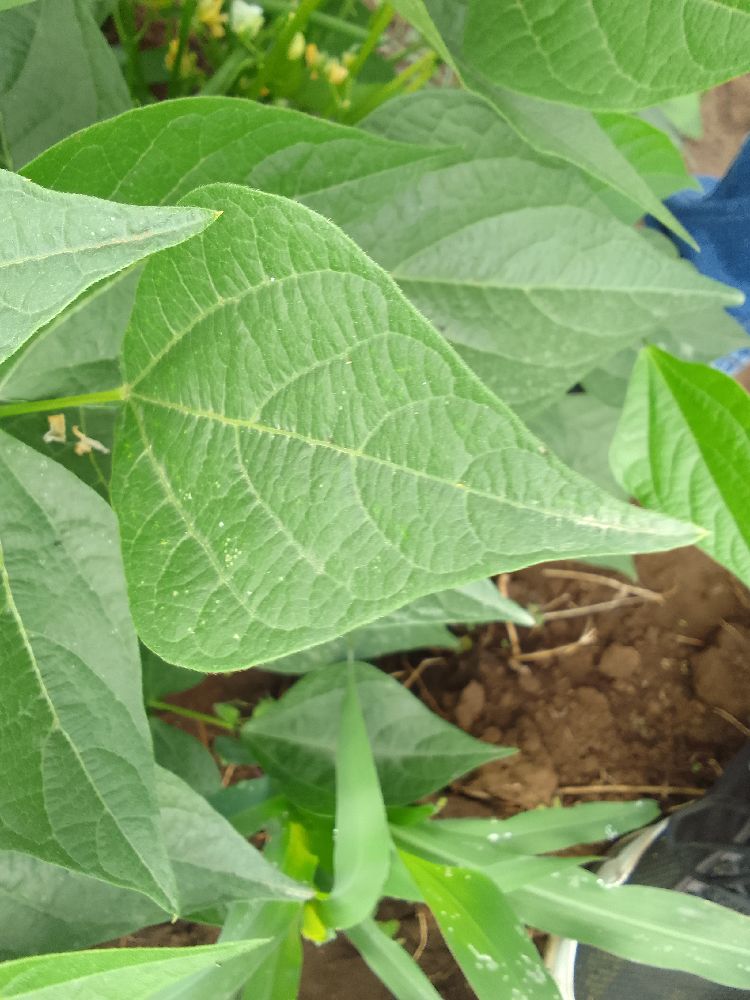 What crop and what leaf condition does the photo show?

common bean, healthy
